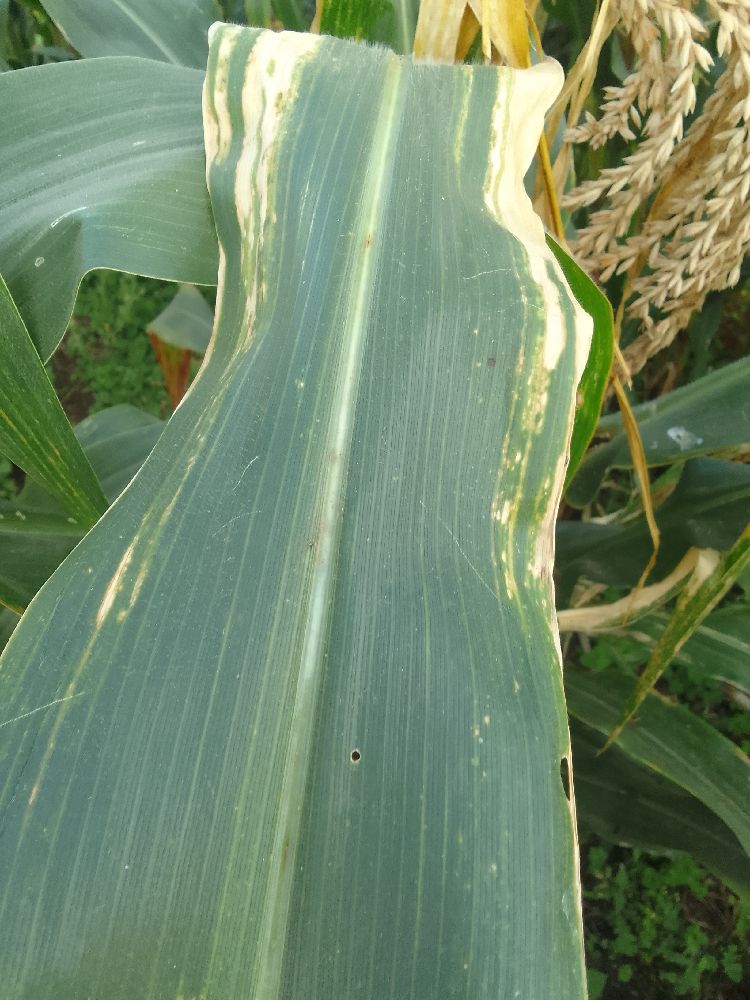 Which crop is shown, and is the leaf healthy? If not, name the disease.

maize, maize lethal necrosis
